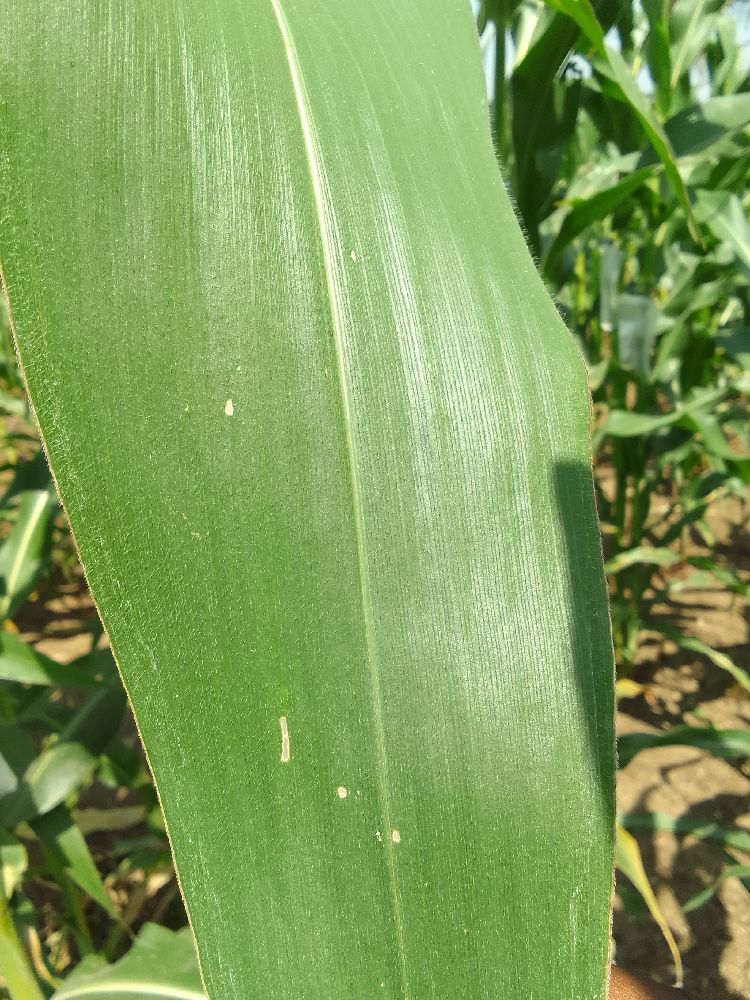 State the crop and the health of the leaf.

maize, healthy
